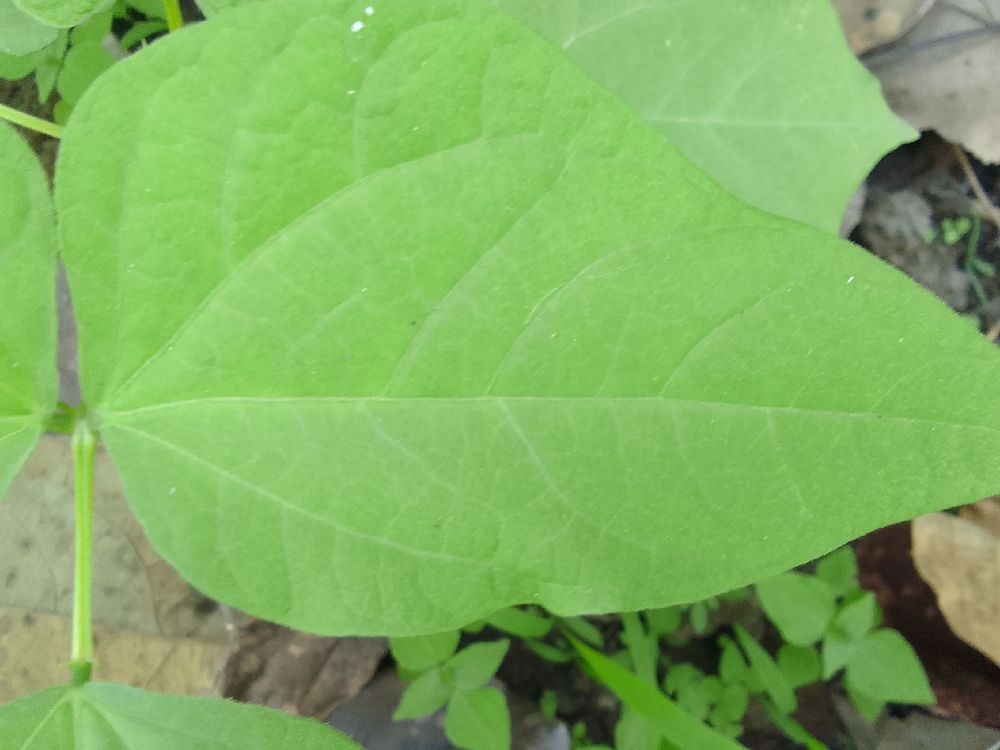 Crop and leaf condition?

common bean, healthy
